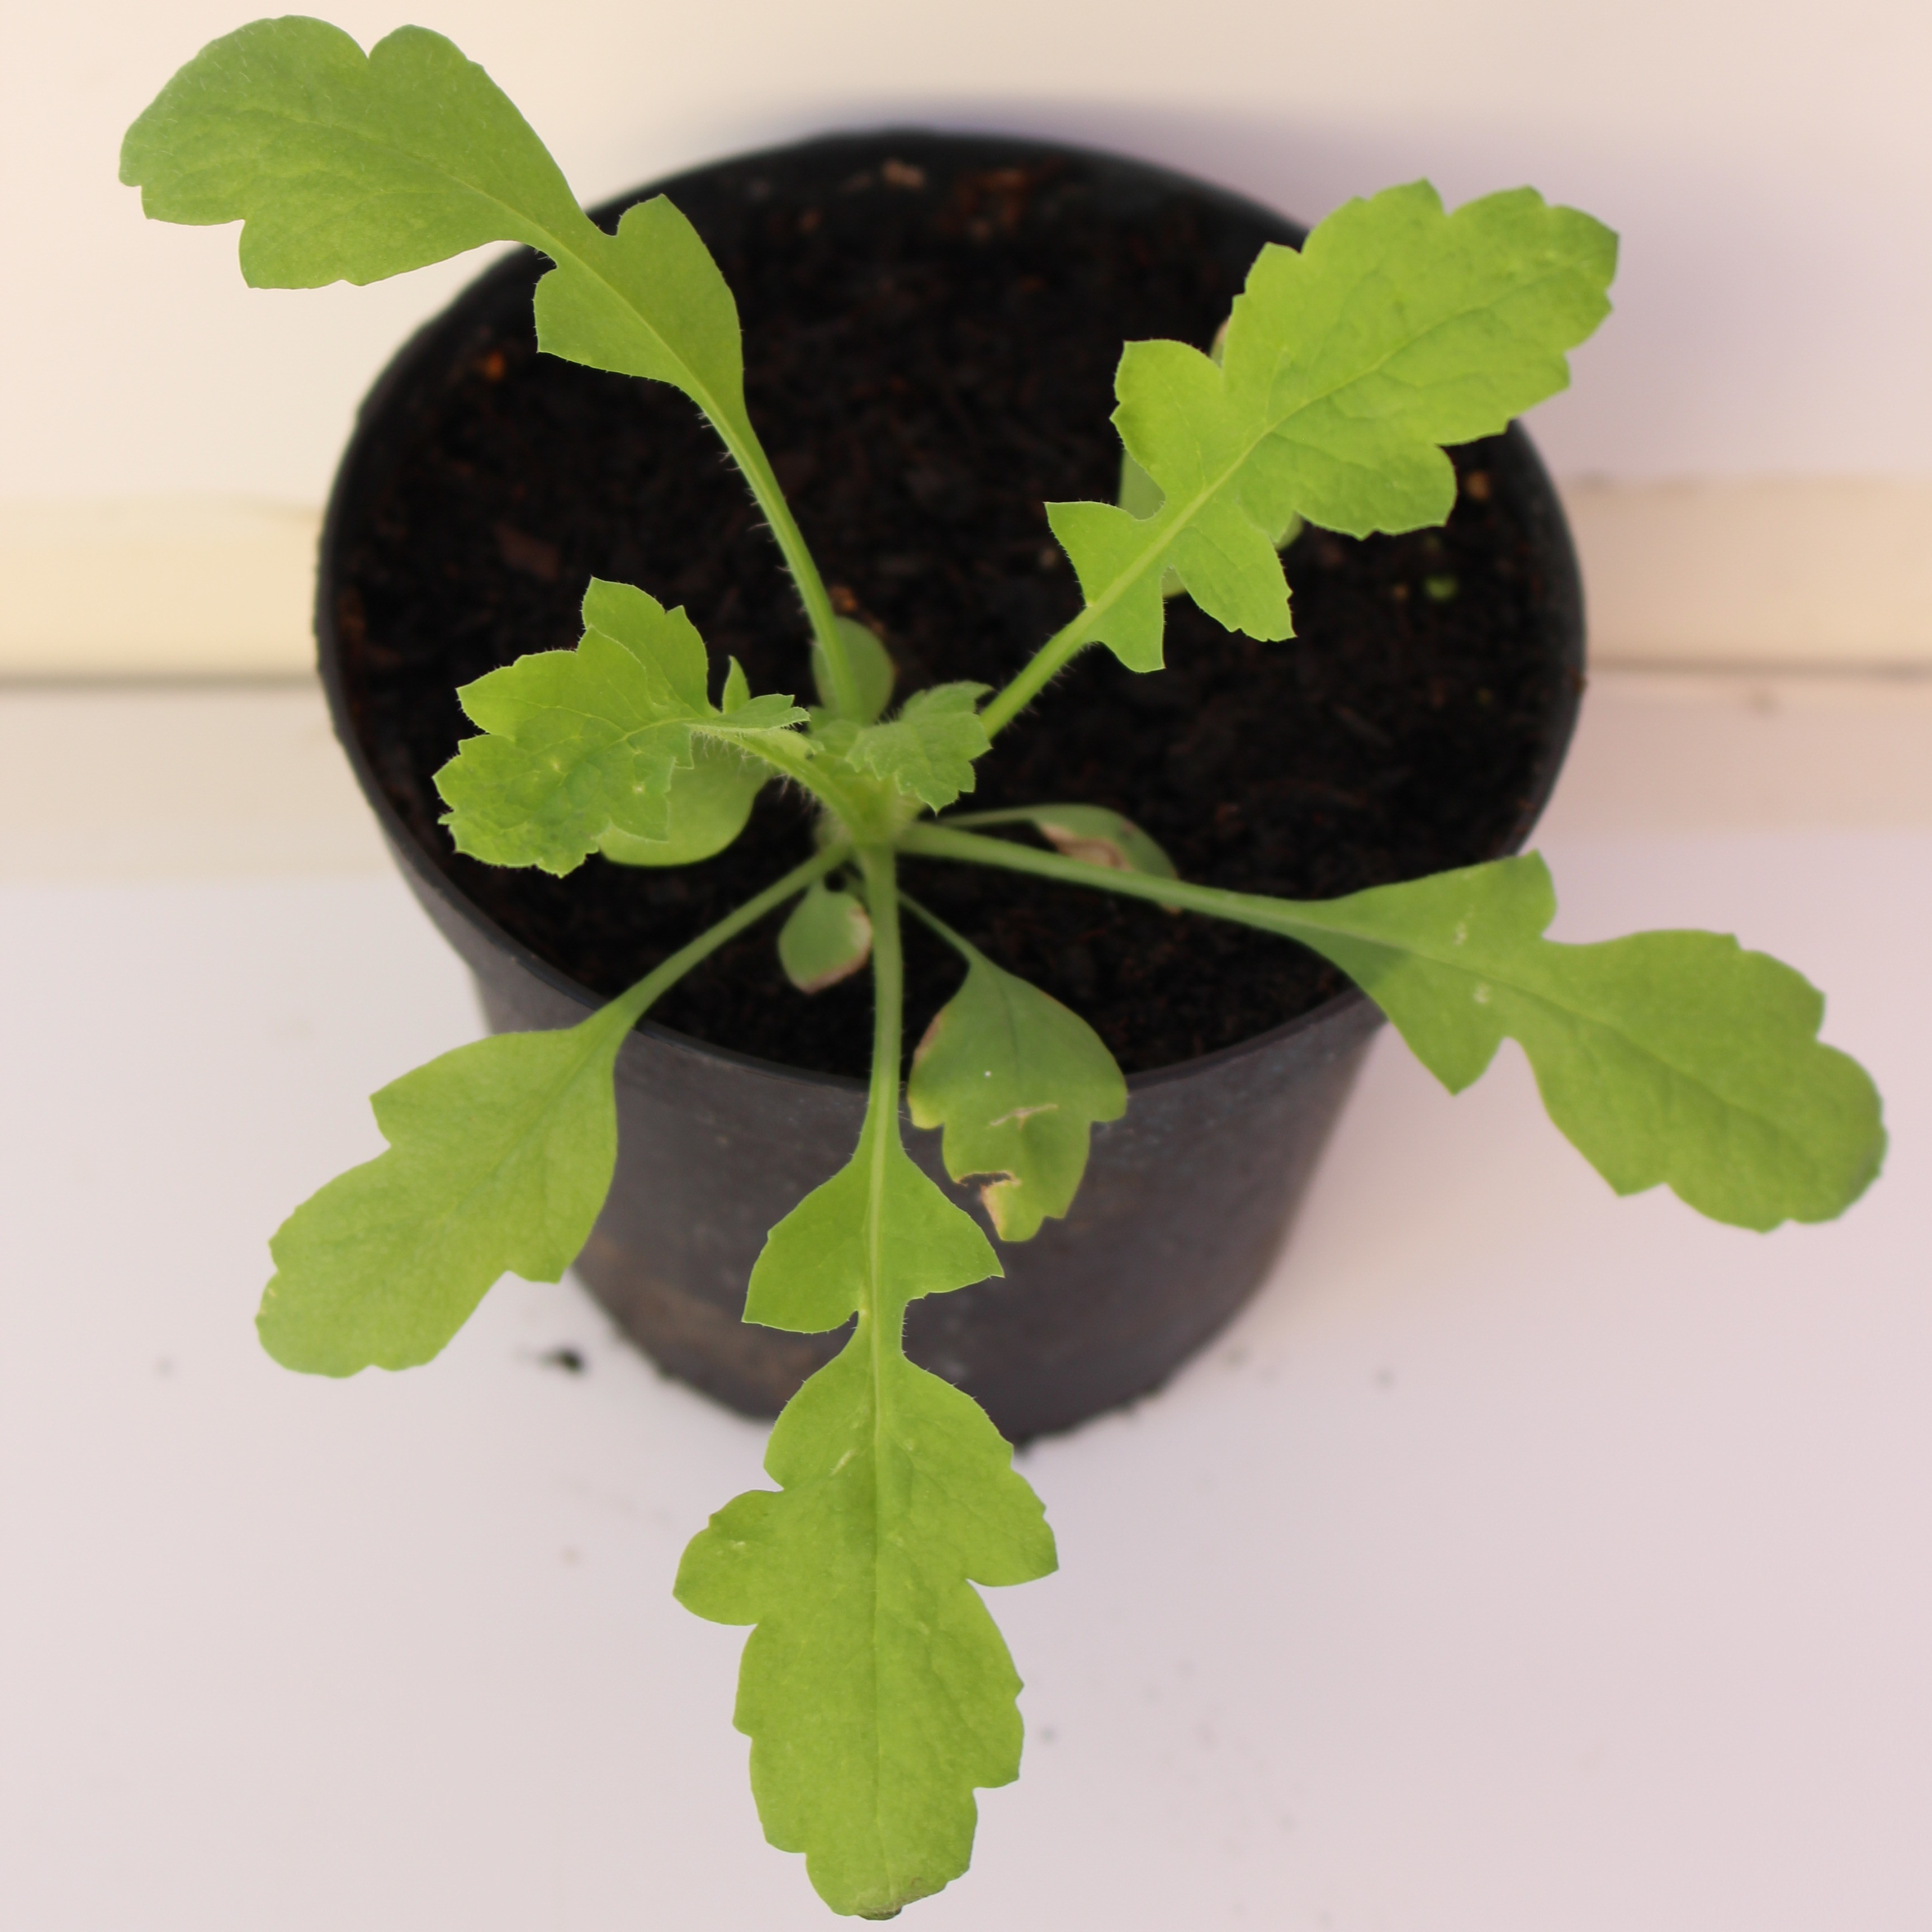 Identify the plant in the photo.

Papaver rhoeas
